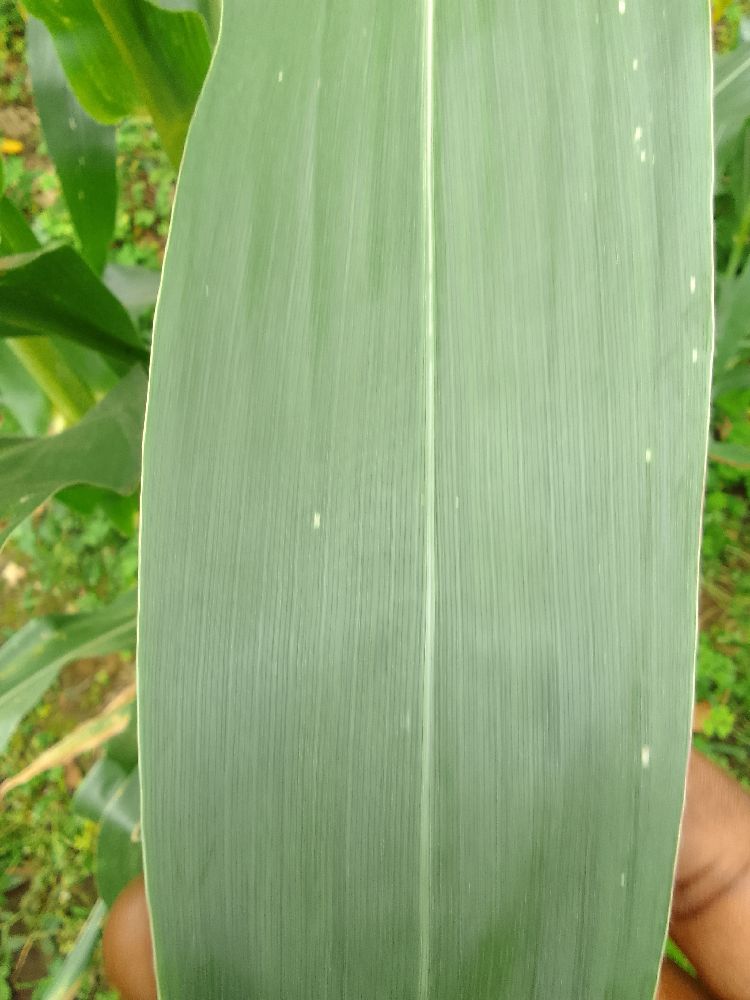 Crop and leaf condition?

maize, healthy
